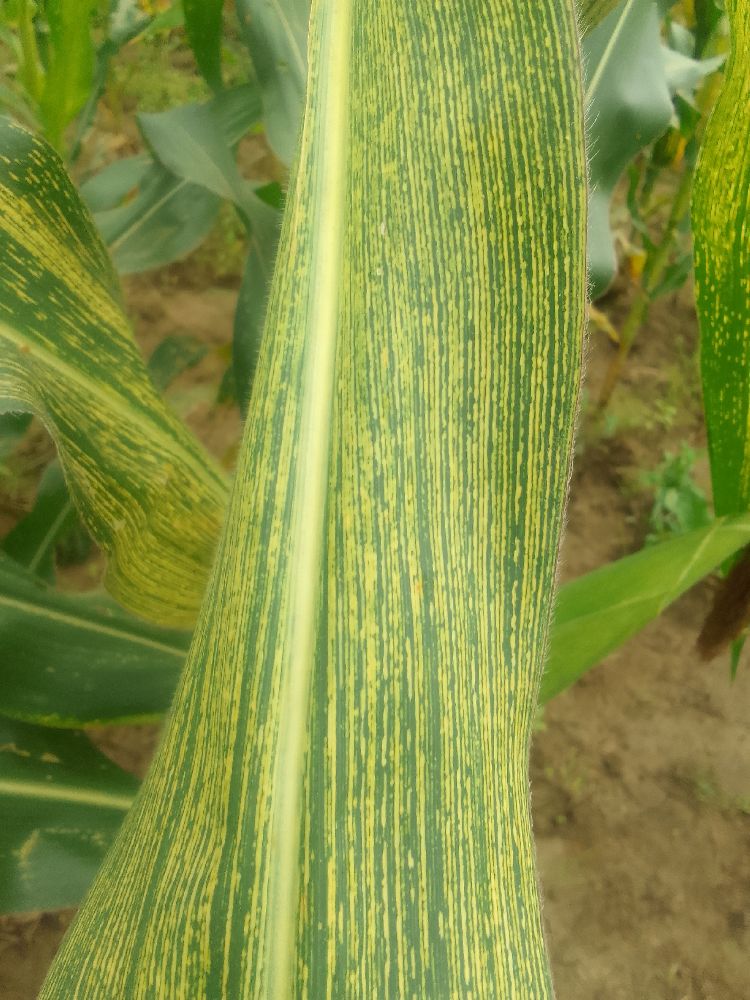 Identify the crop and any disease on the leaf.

maize, maize streak virus
